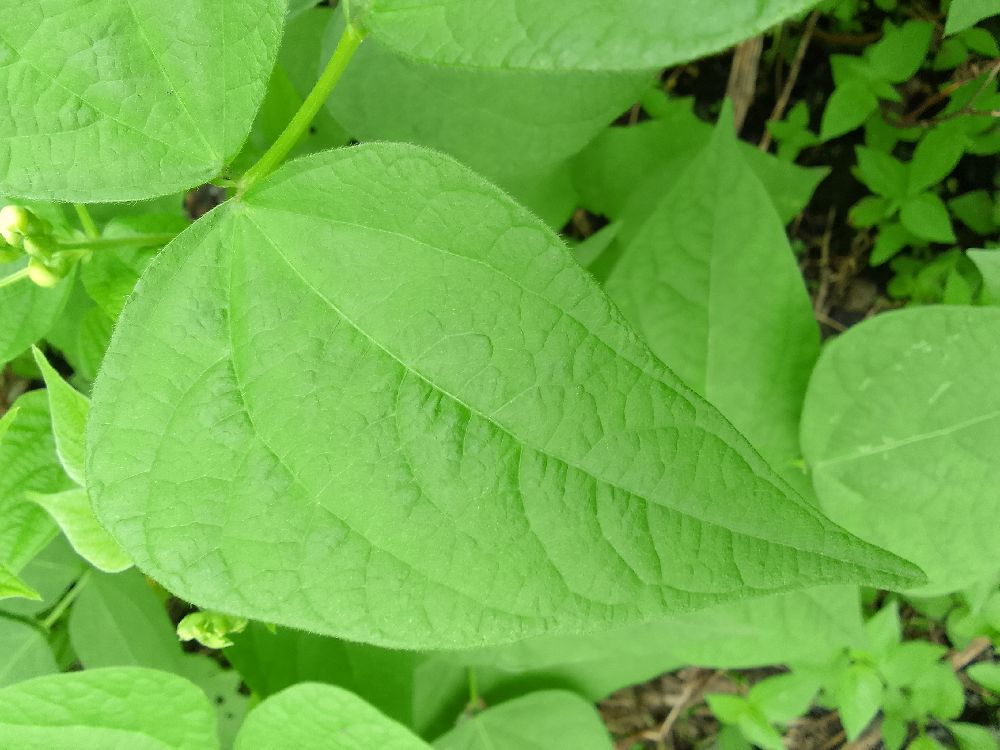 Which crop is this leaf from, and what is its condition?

common bean, healthy
